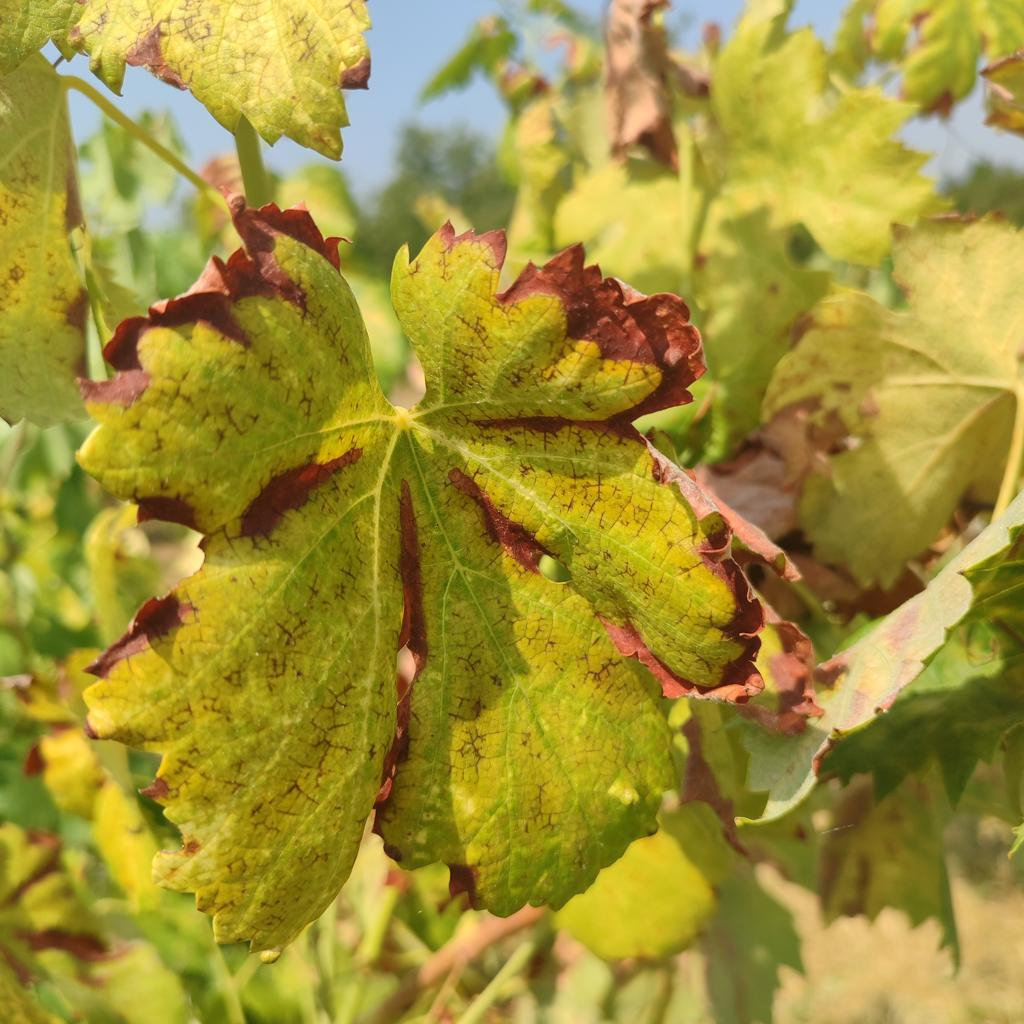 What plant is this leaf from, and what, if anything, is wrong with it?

grapevine, esca complex
